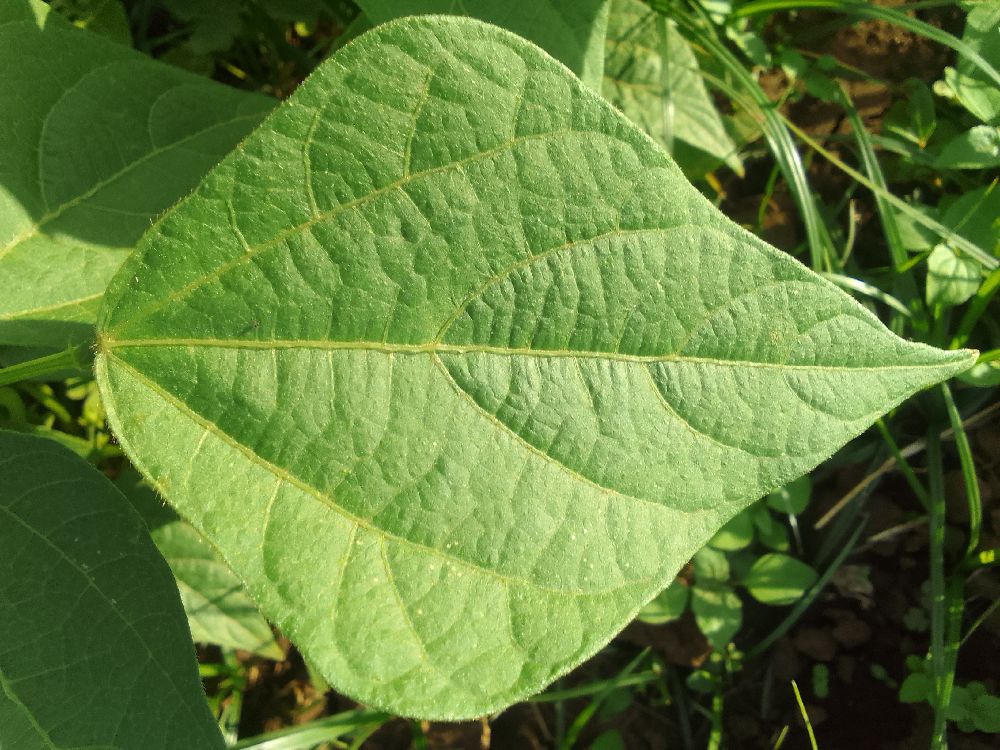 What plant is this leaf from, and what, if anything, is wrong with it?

common bean, healthy
